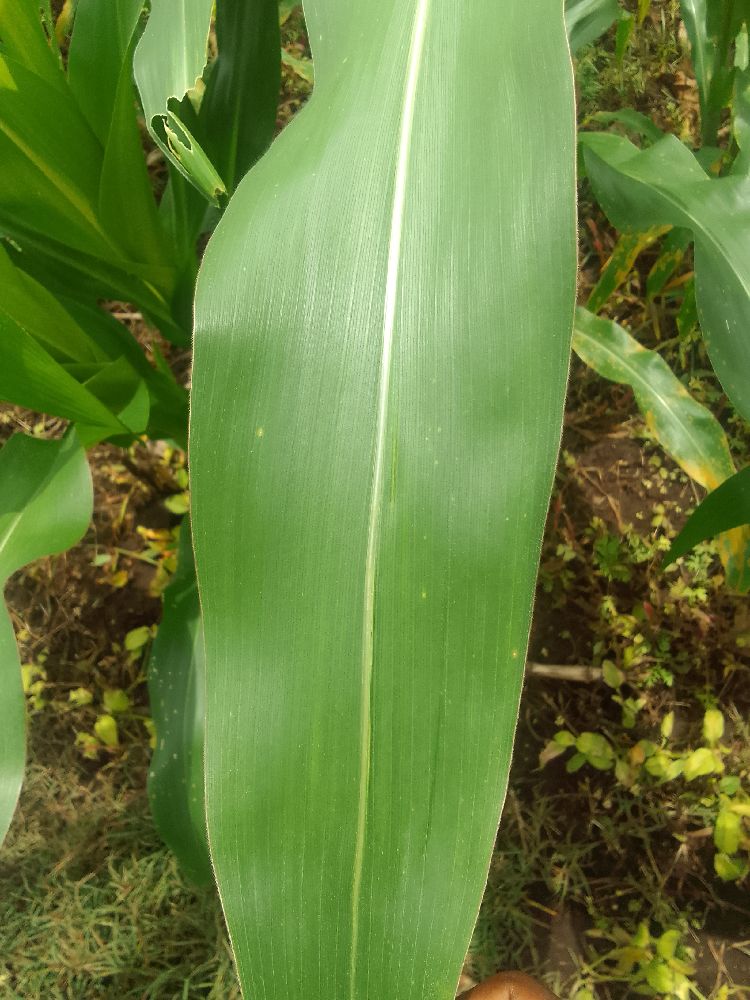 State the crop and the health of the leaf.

maize, healthy
